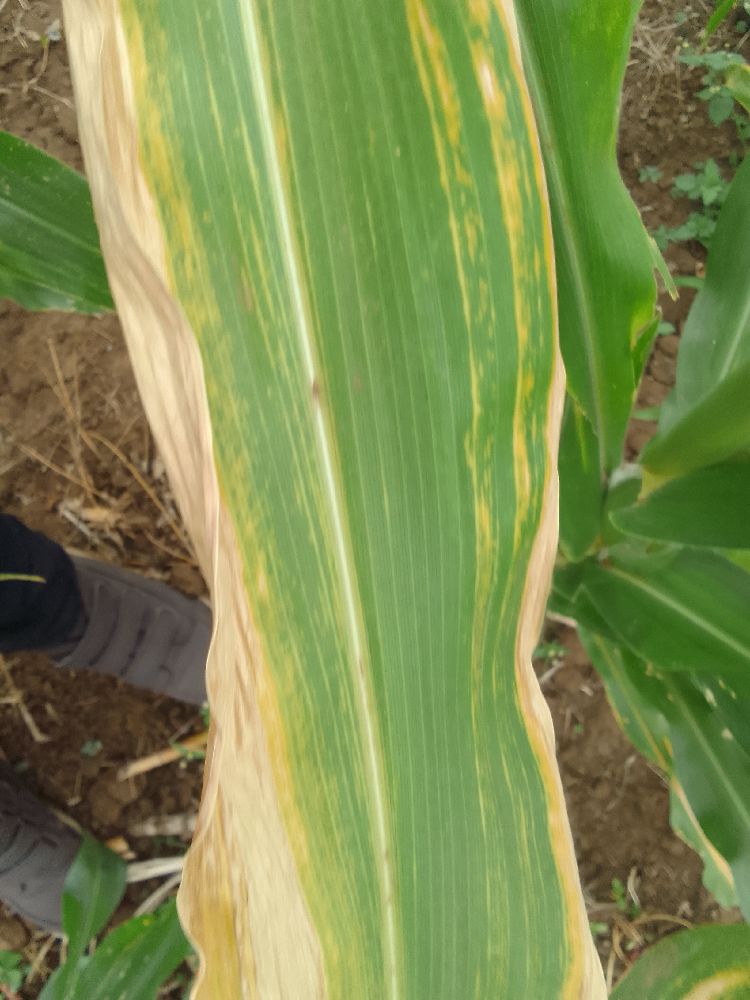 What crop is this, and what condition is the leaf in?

maize, maize lethal necrosis
